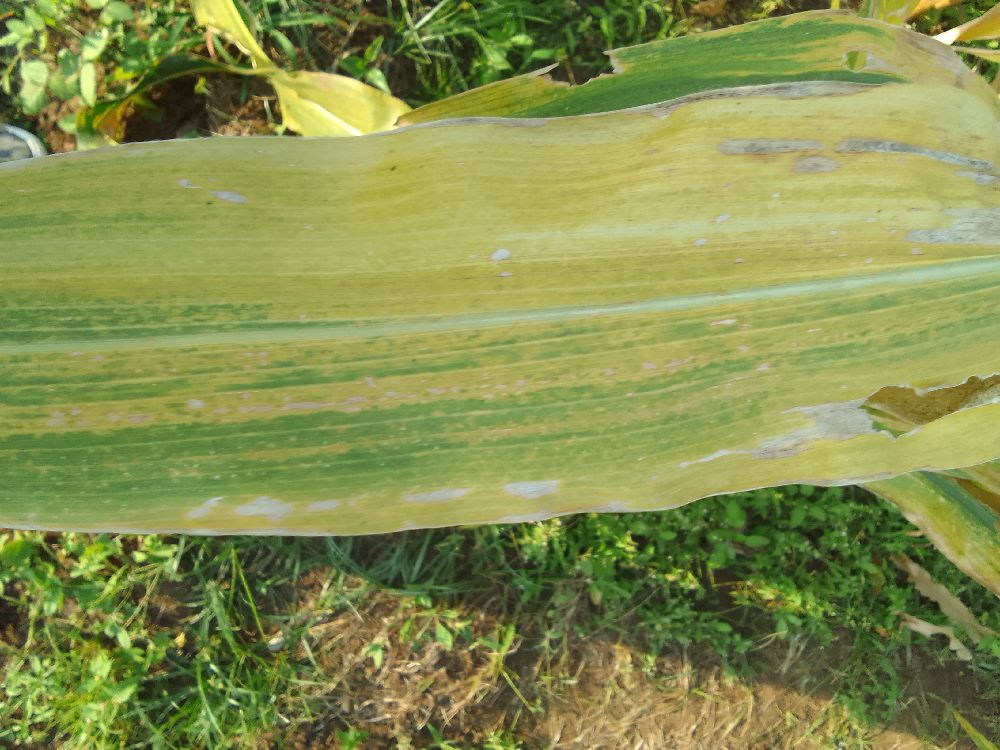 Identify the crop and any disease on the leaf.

maize, maize lethal necrosis
